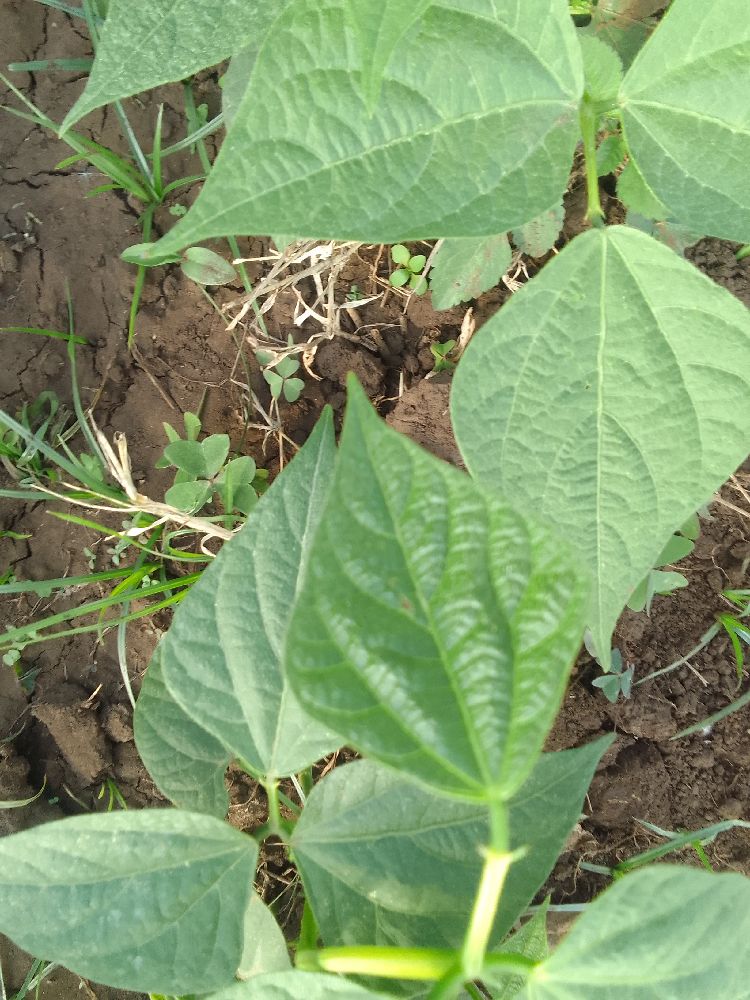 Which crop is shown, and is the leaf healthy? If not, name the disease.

common bean, healthy
